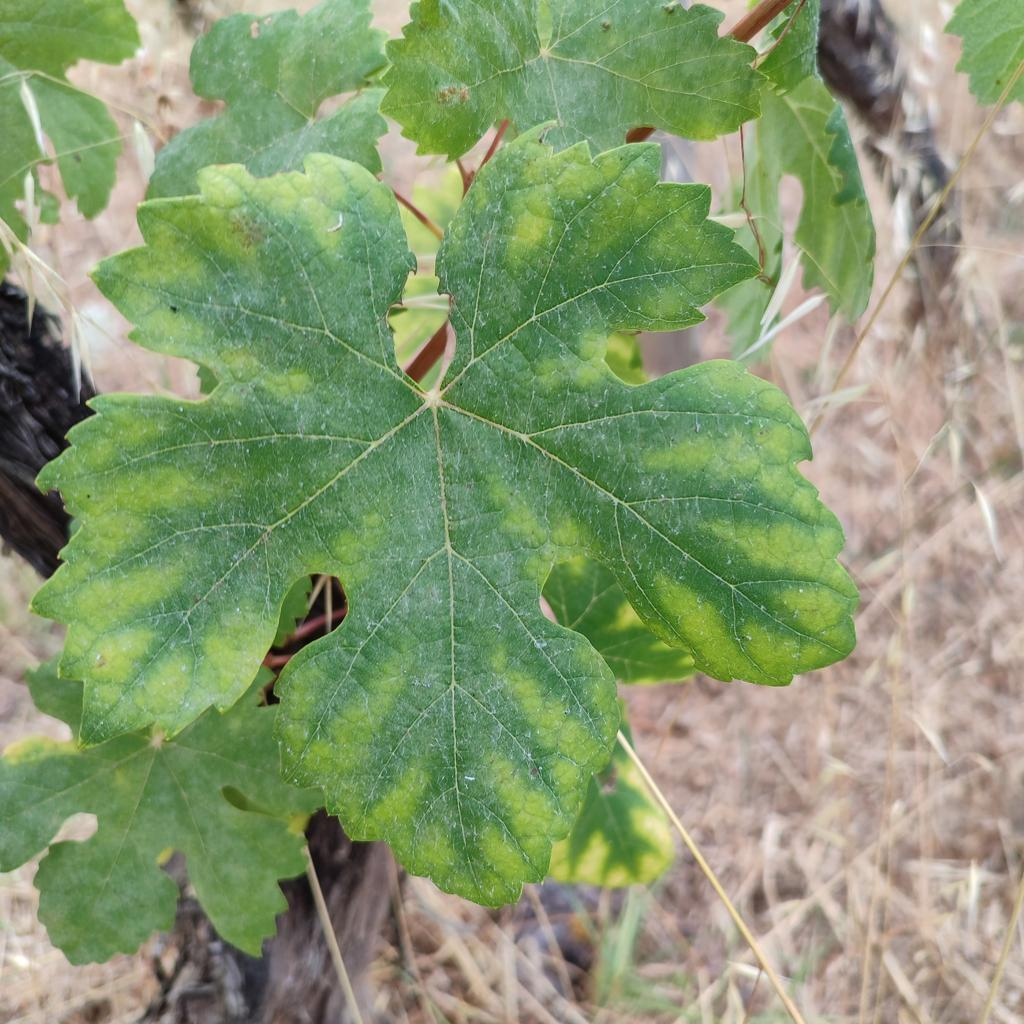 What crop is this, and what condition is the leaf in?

grapevine, esca complex
